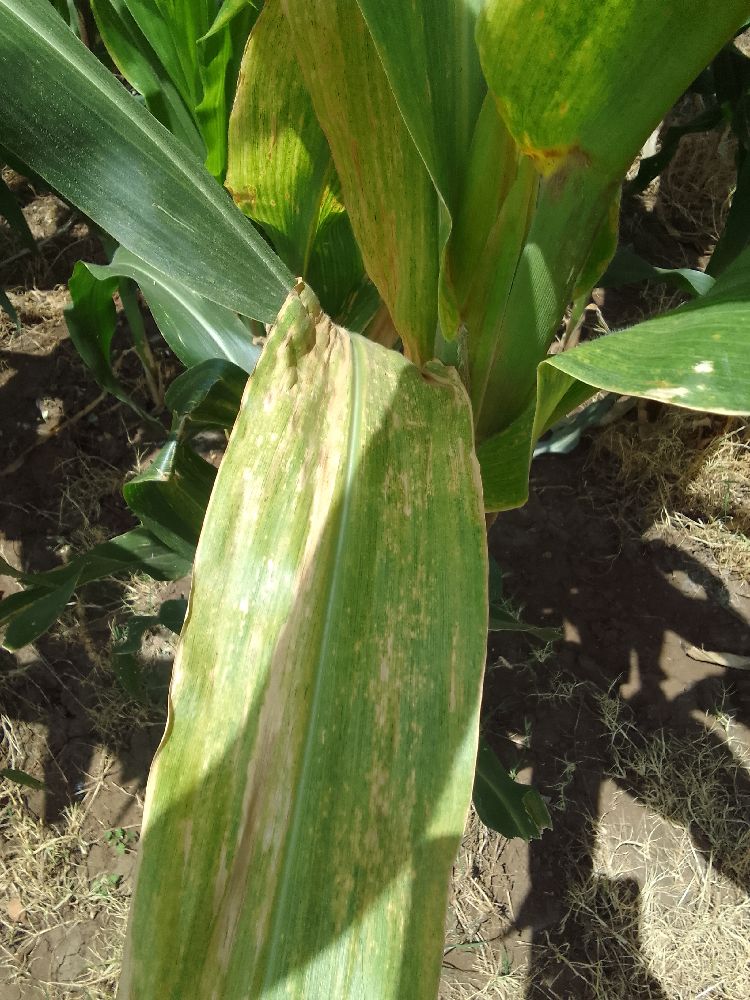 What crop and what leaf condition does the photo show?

maize, maize lethal necrosis
